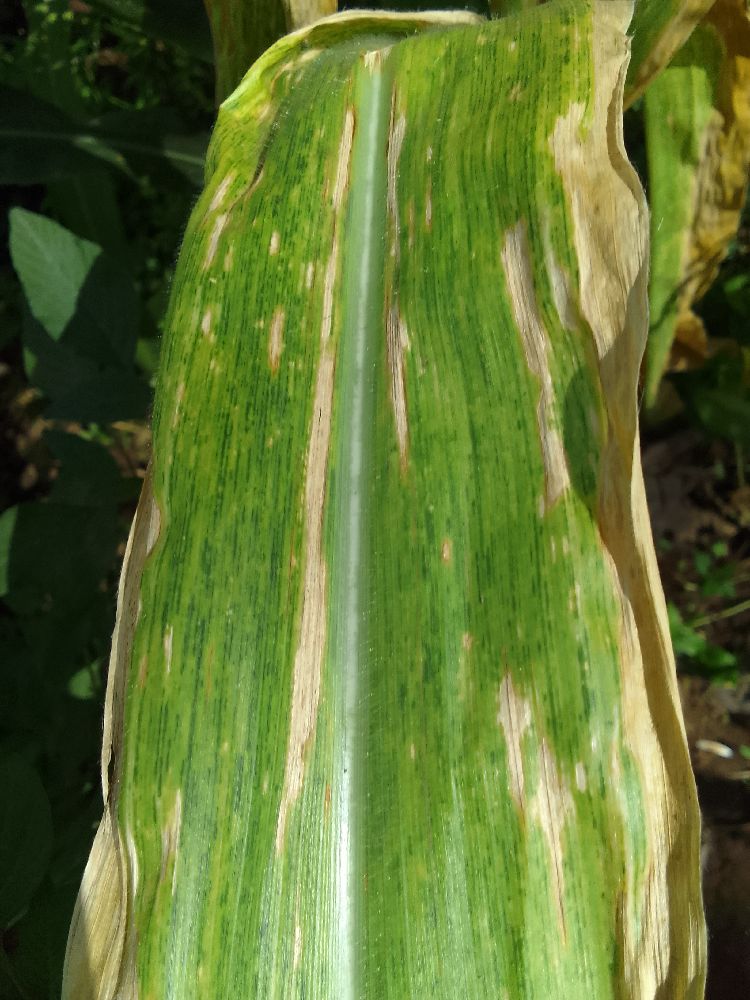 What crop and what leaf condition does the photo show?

maize, maize lethal necrosis
